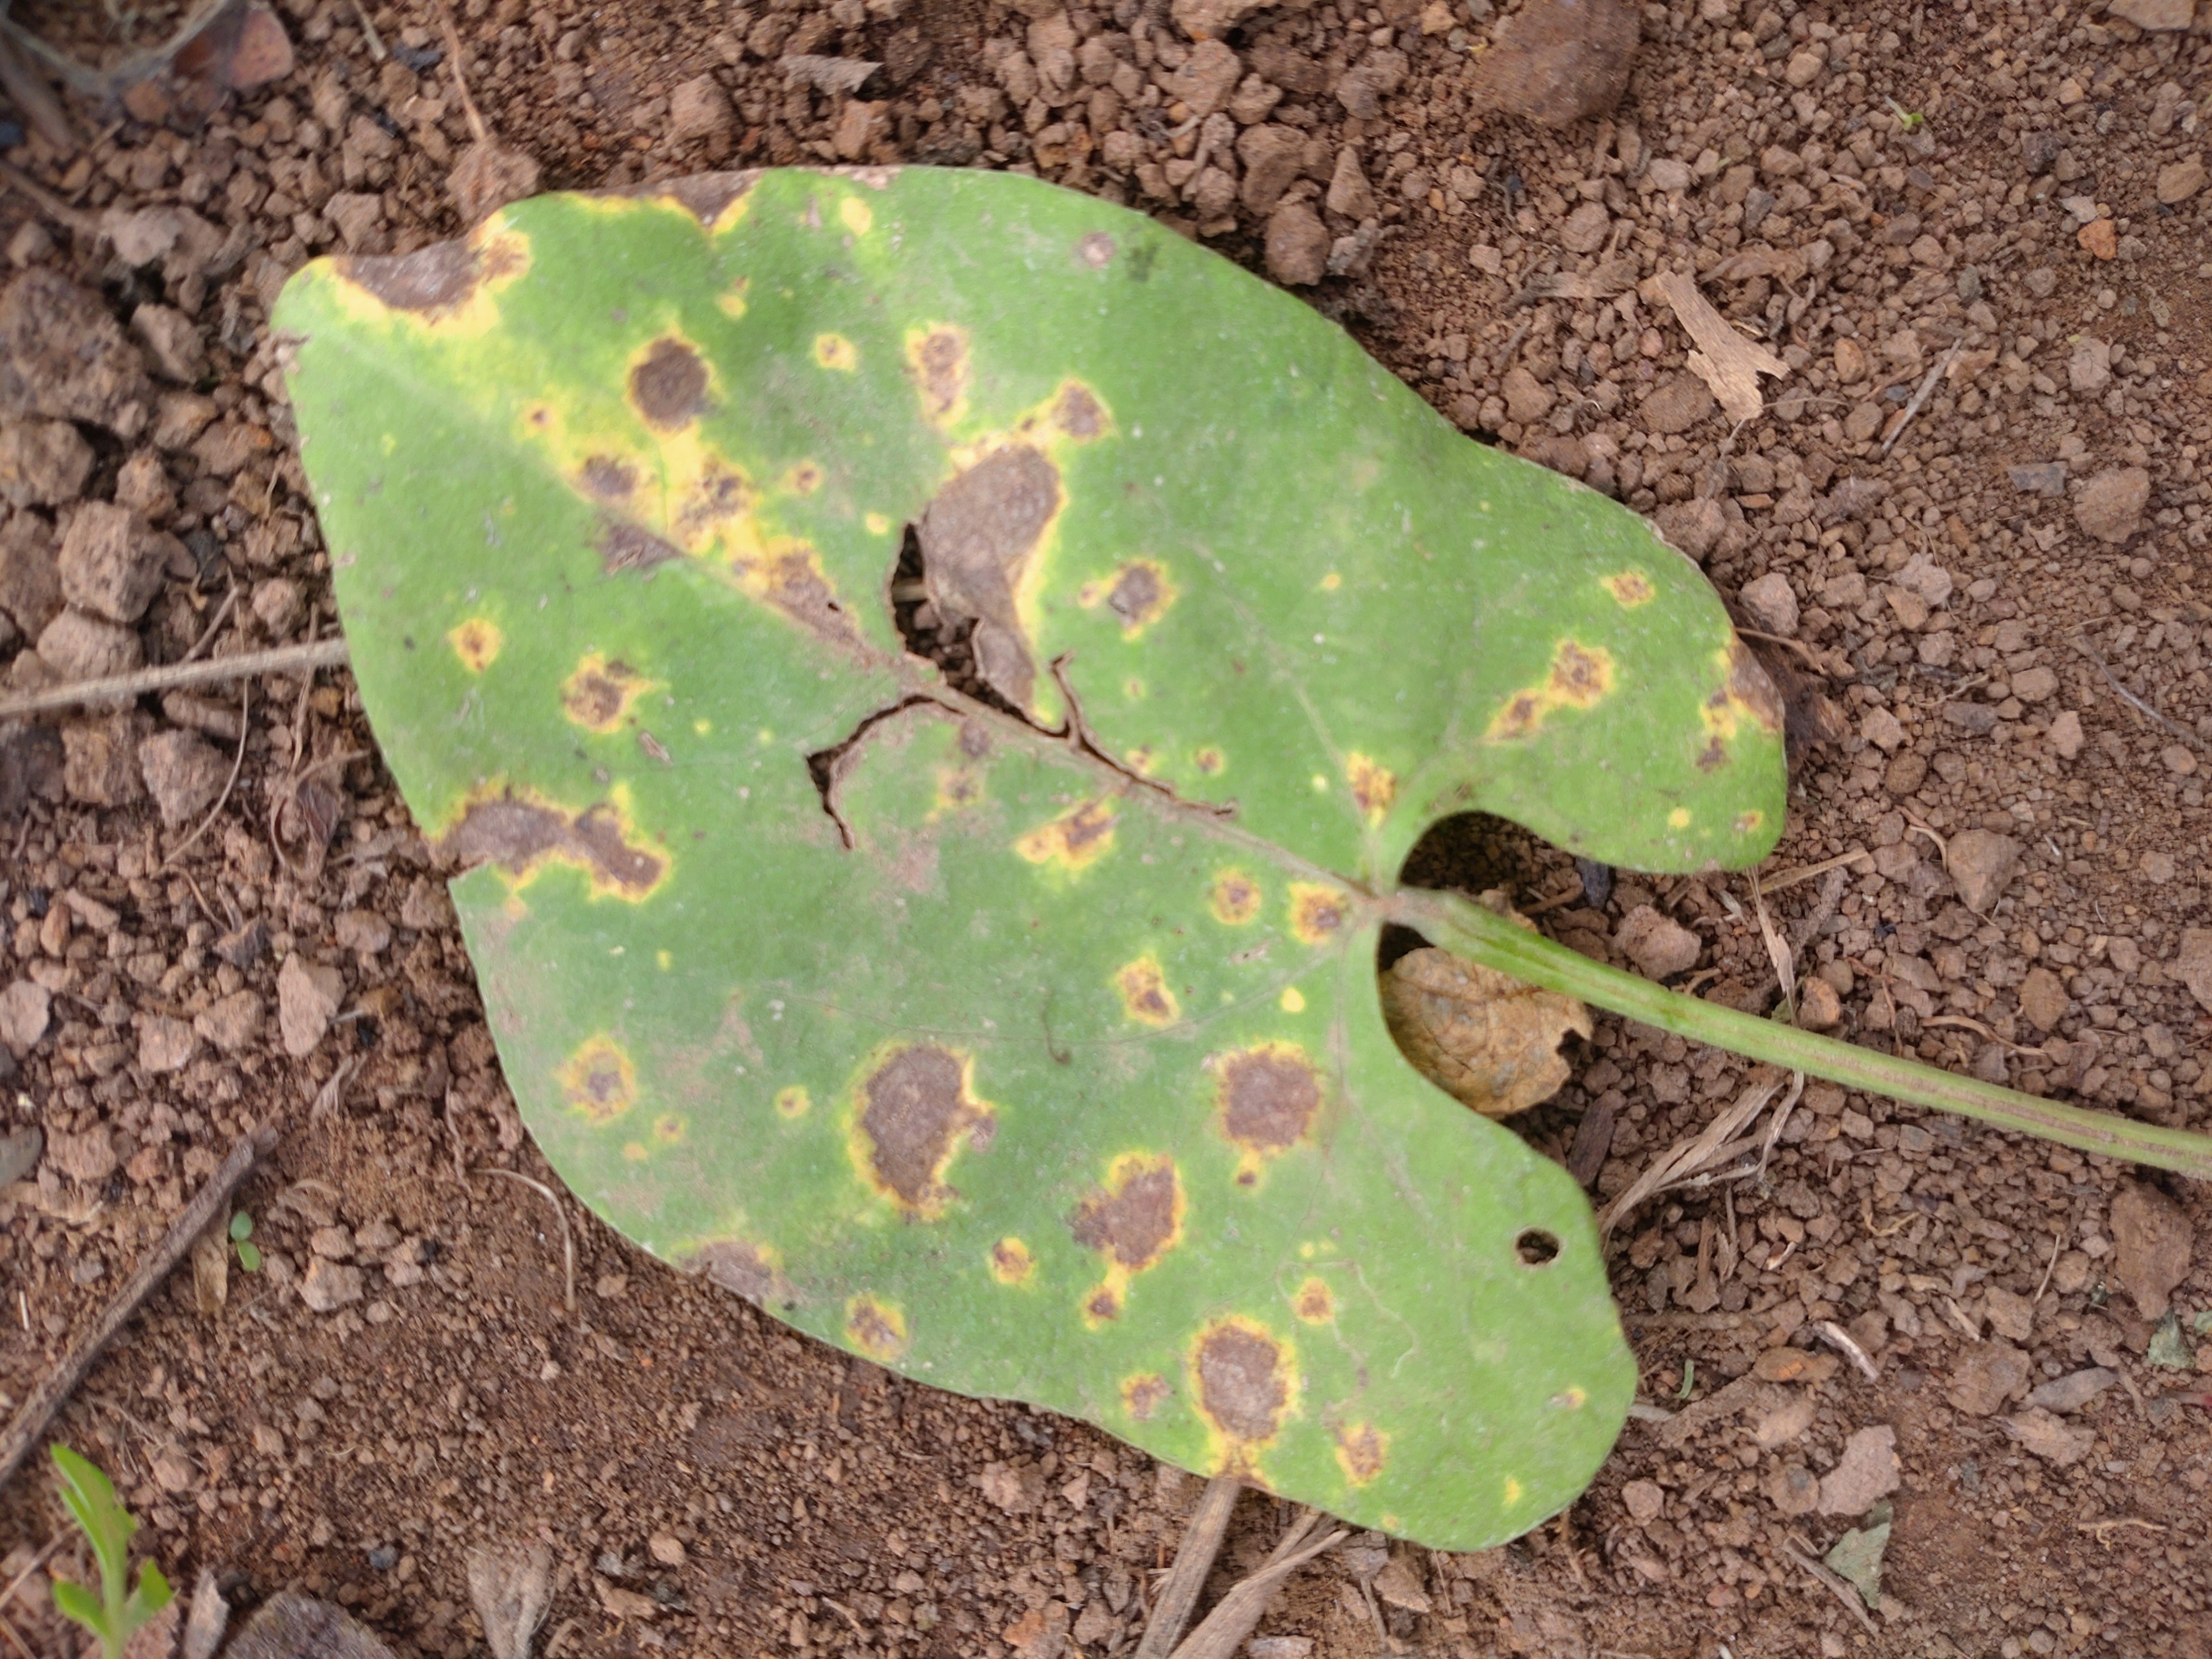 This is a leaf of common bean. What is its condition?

rust
